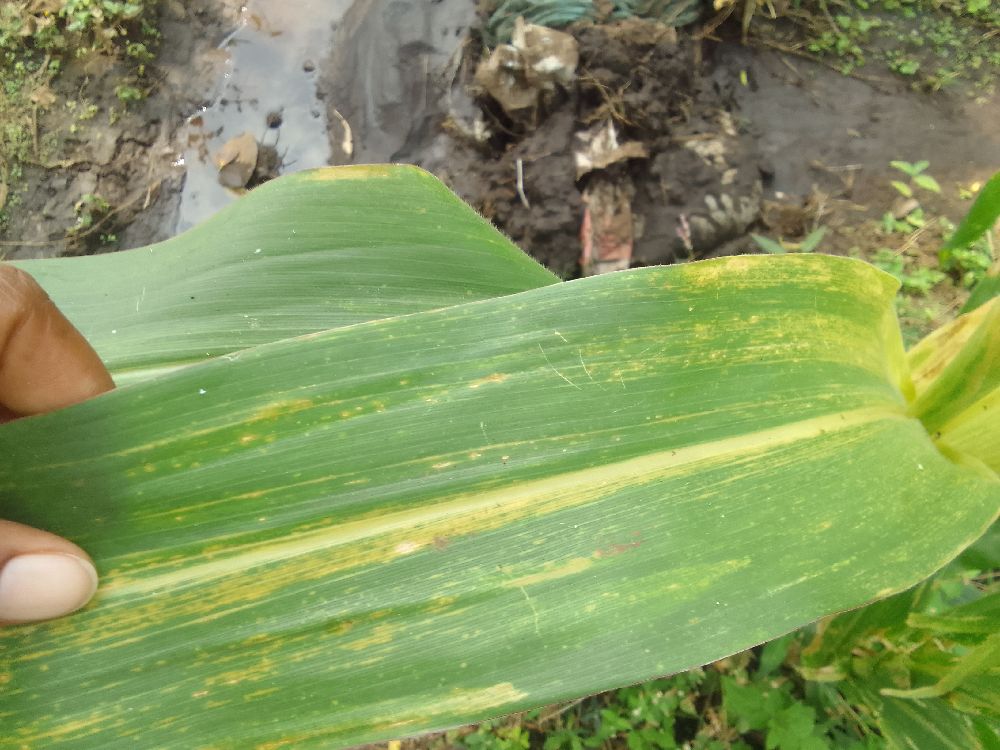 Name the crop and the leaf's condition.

maize, maize lethal necrosis
